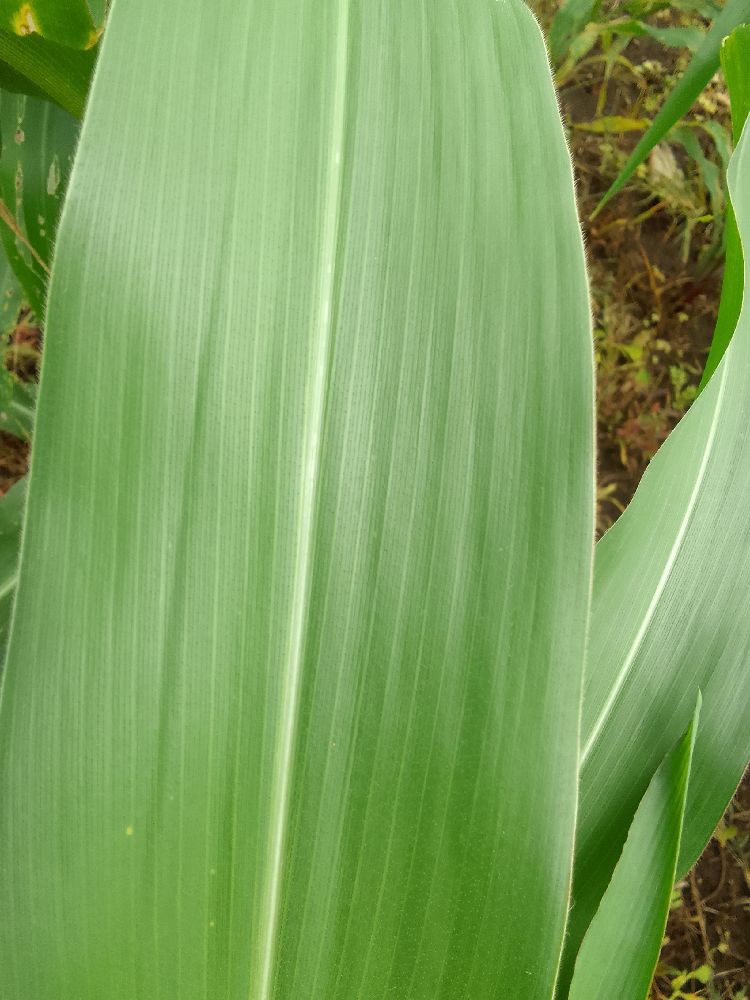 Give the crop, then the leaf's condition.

maize, healthy
